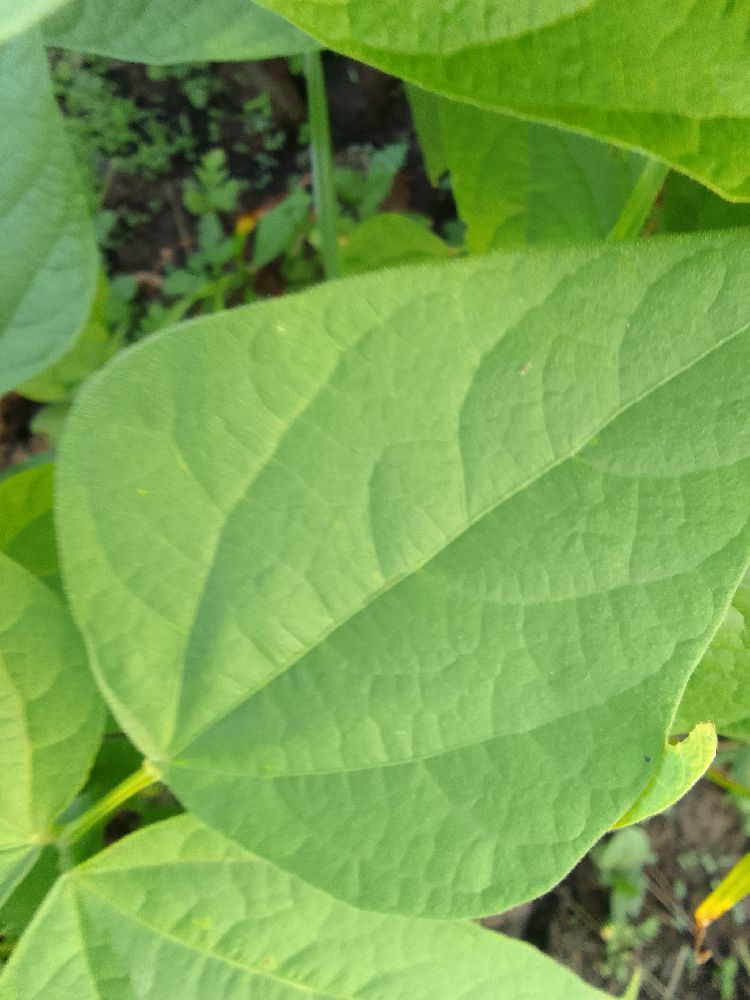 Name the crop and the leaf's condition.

common bean, healthy
